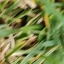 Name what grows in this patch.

grass
